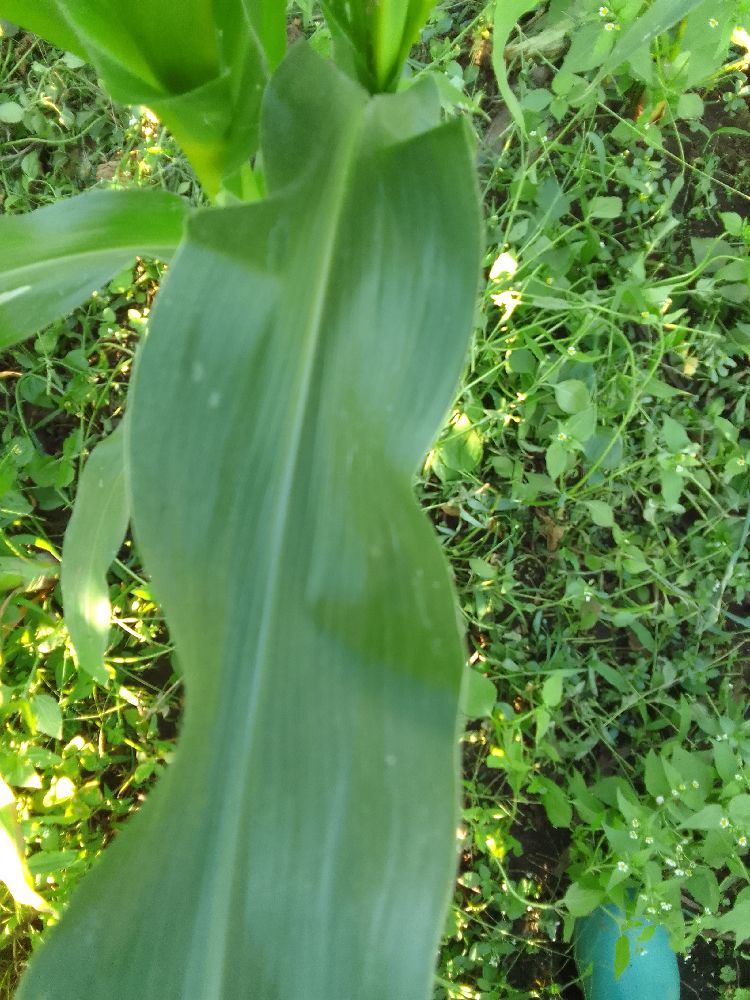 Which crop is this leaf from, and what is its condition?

maize, healthy
